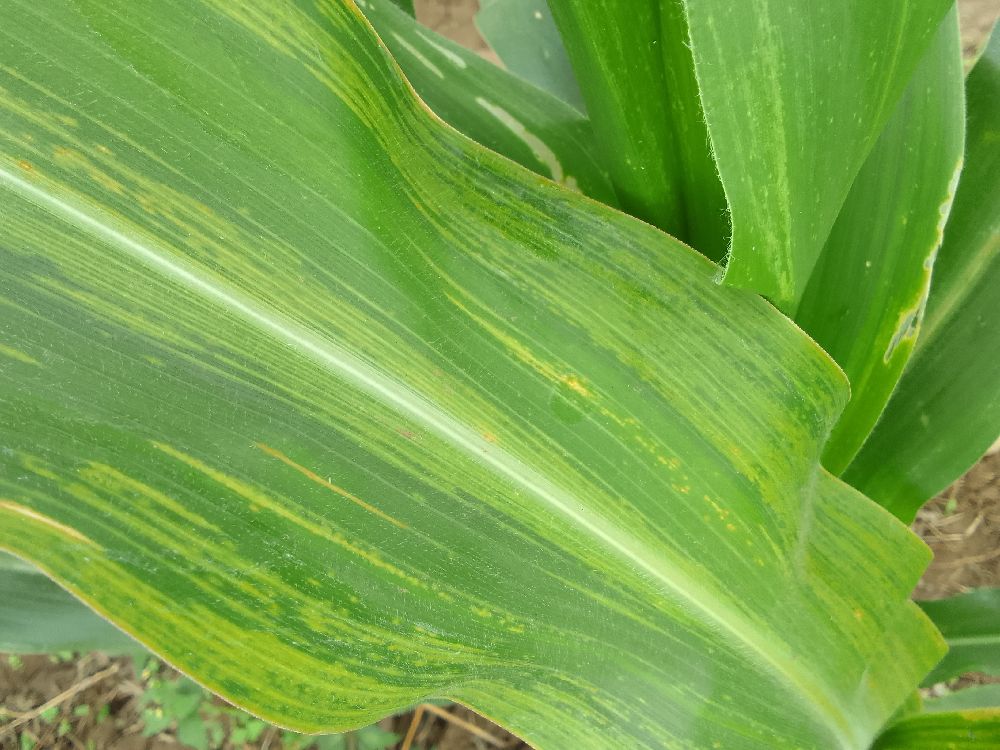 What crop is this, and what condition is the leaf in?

maize, maize lethal necrosis
